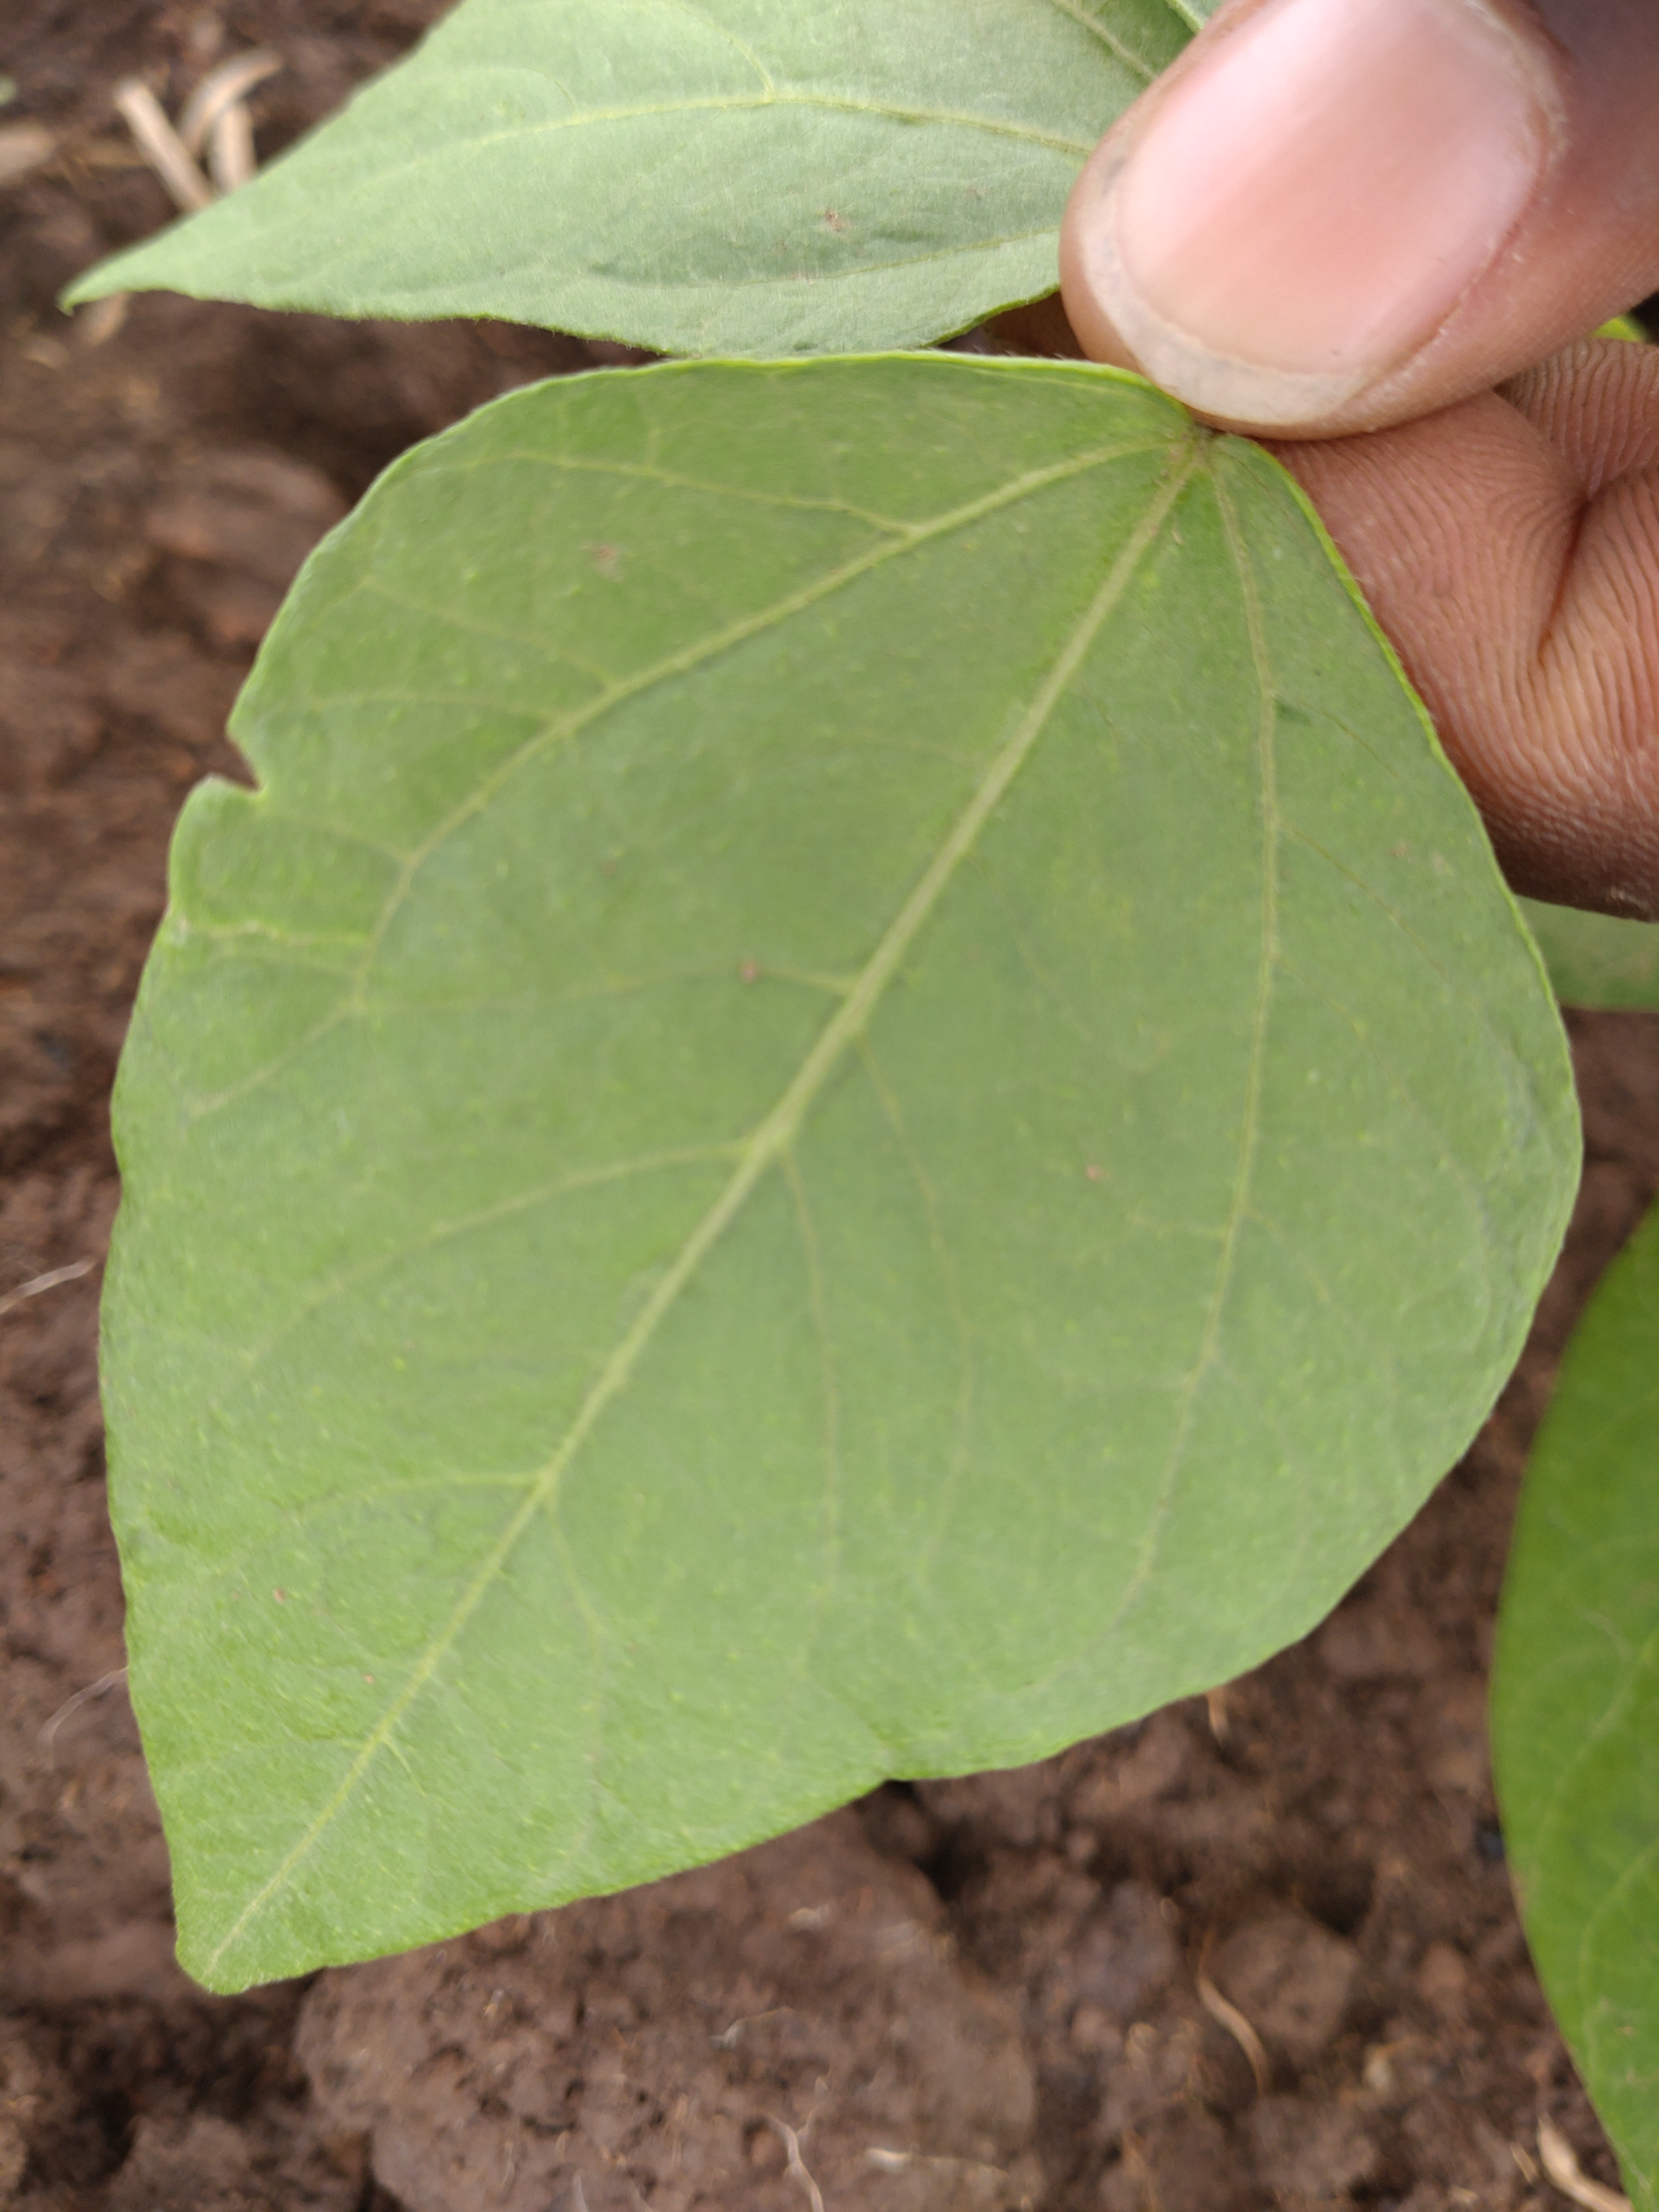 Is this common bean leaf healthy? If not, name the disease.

healthy
